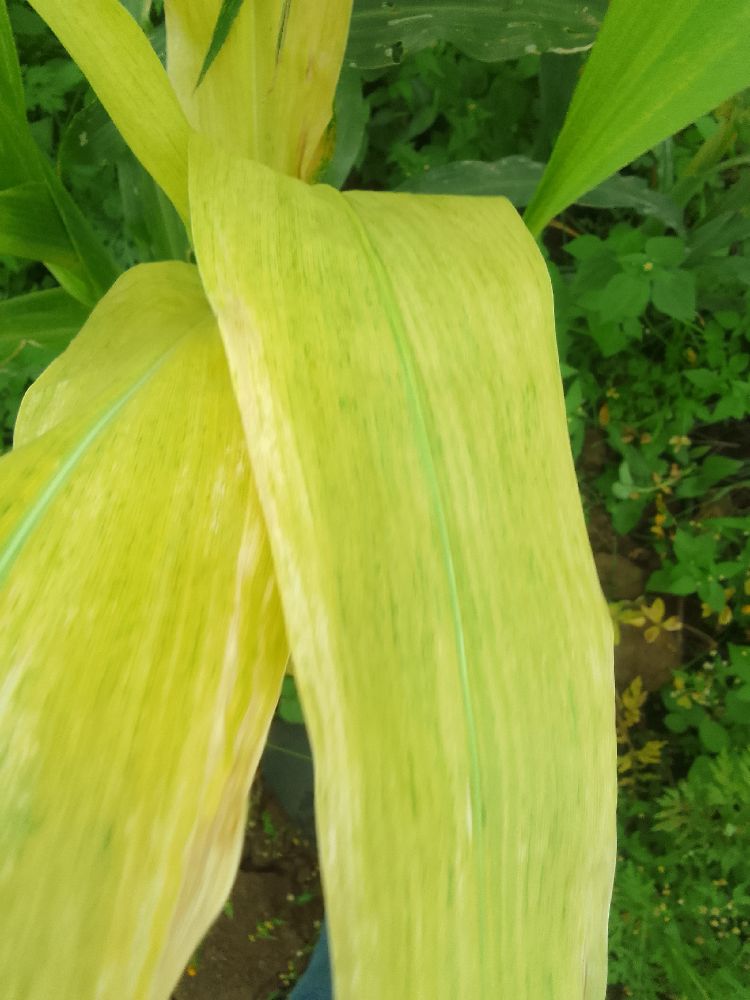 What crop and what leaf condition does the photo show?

maize, maize lethal necrosis
